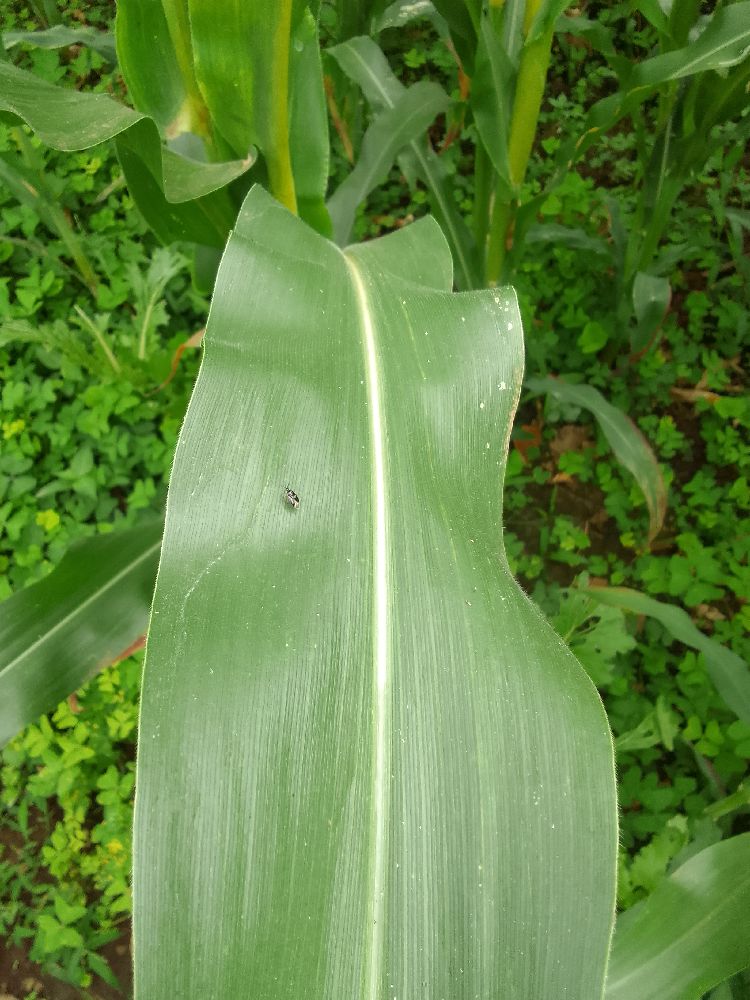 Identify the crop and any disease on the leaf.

maize, healthy
